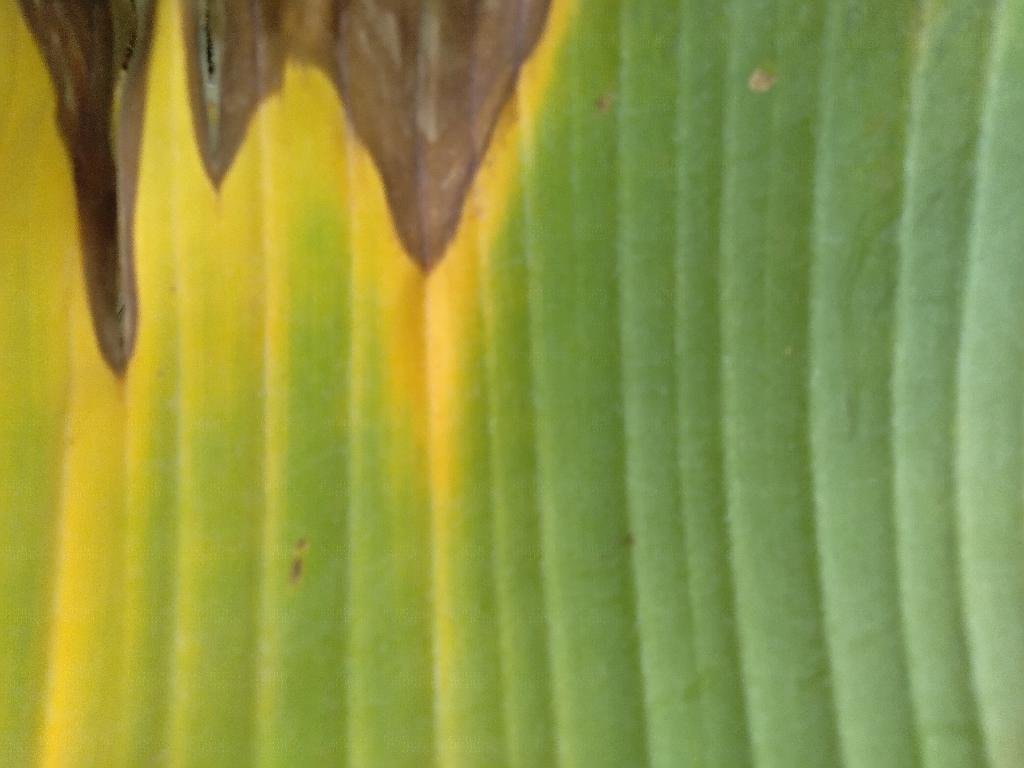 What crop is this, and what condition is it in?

banana, fusarium wilt race 1
